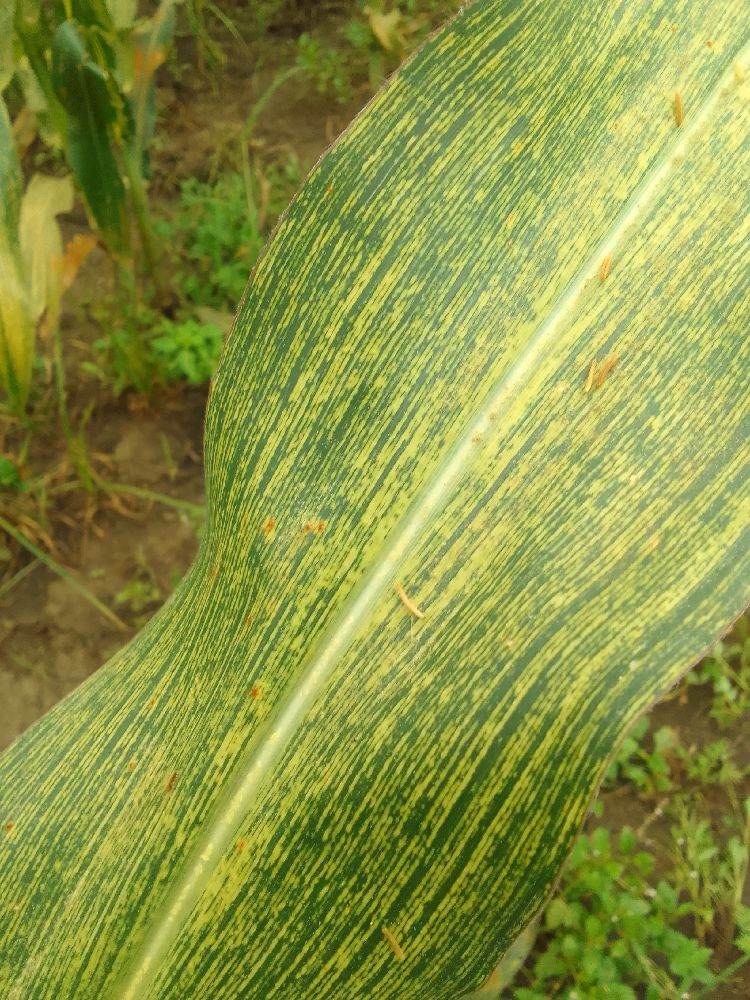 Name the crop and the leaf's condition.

maize, maize streak virus
